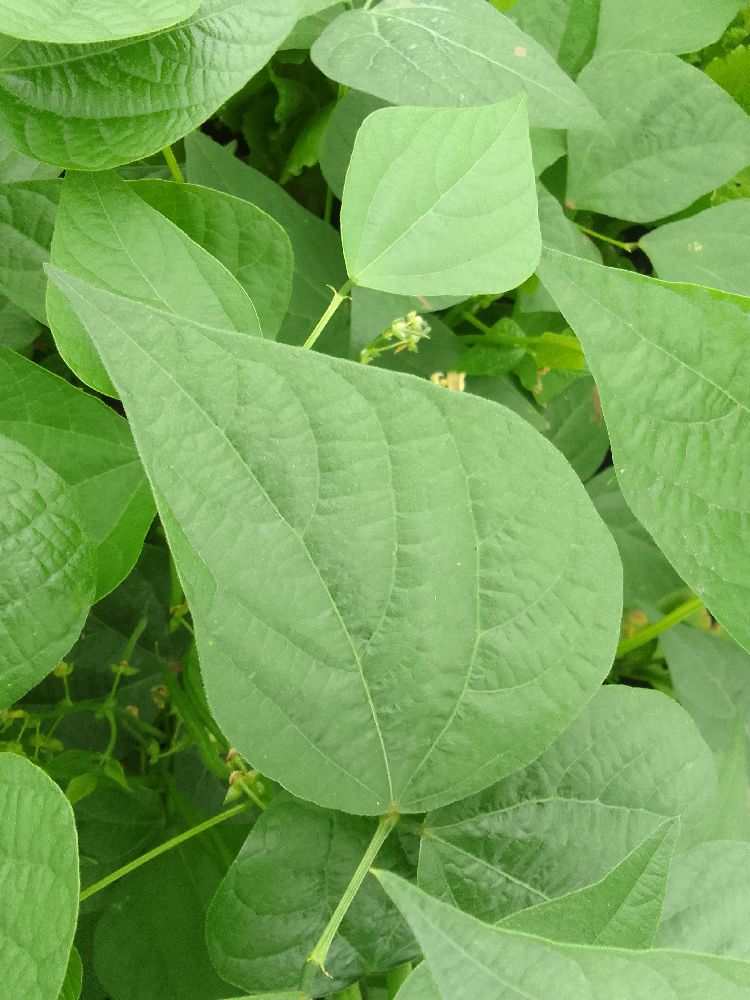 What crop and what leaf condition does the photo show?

common bean, healthy
